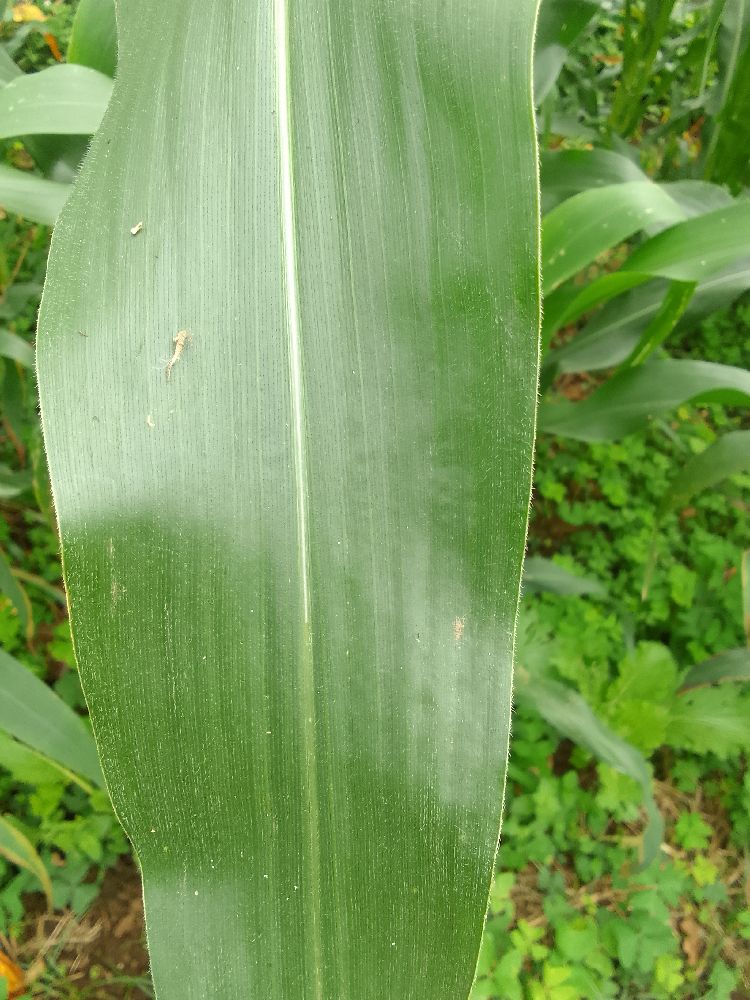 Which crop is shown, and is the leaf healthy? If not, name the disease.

maize, healthy
